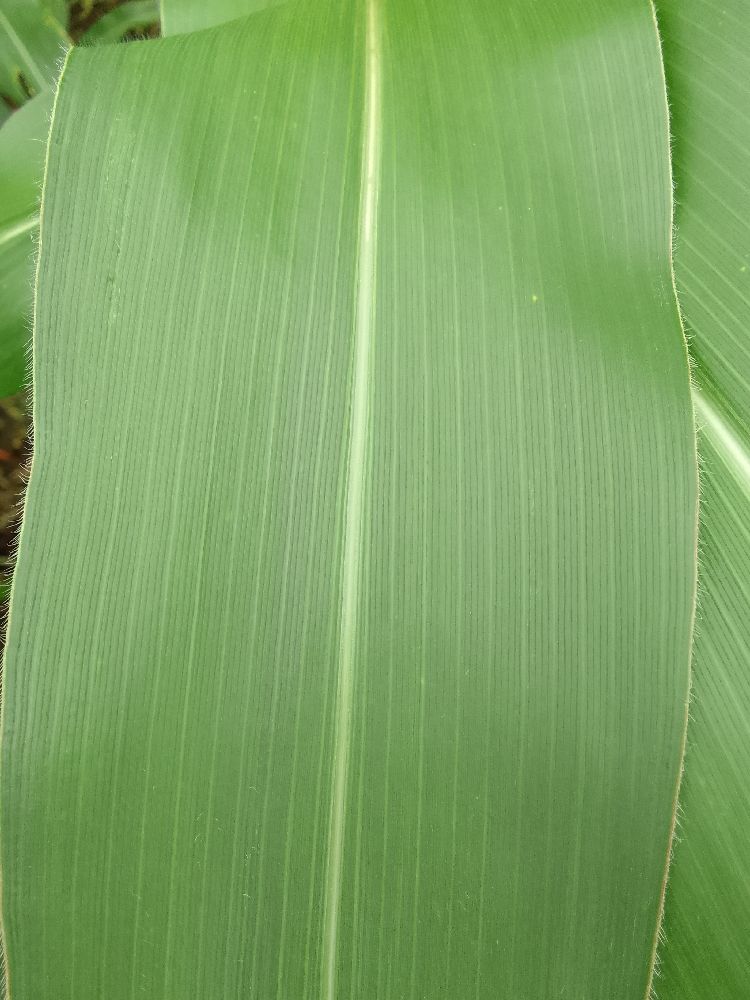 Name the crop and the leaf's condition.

maize, healthy
